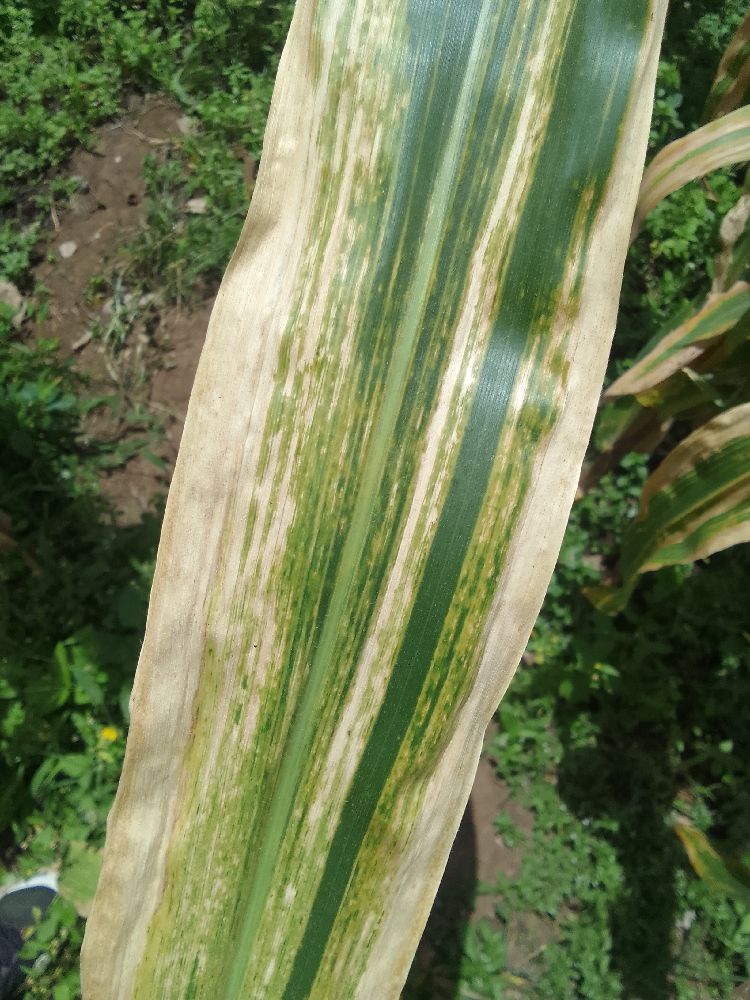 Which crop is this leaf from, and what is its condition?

maize, maize lethal necrosis
